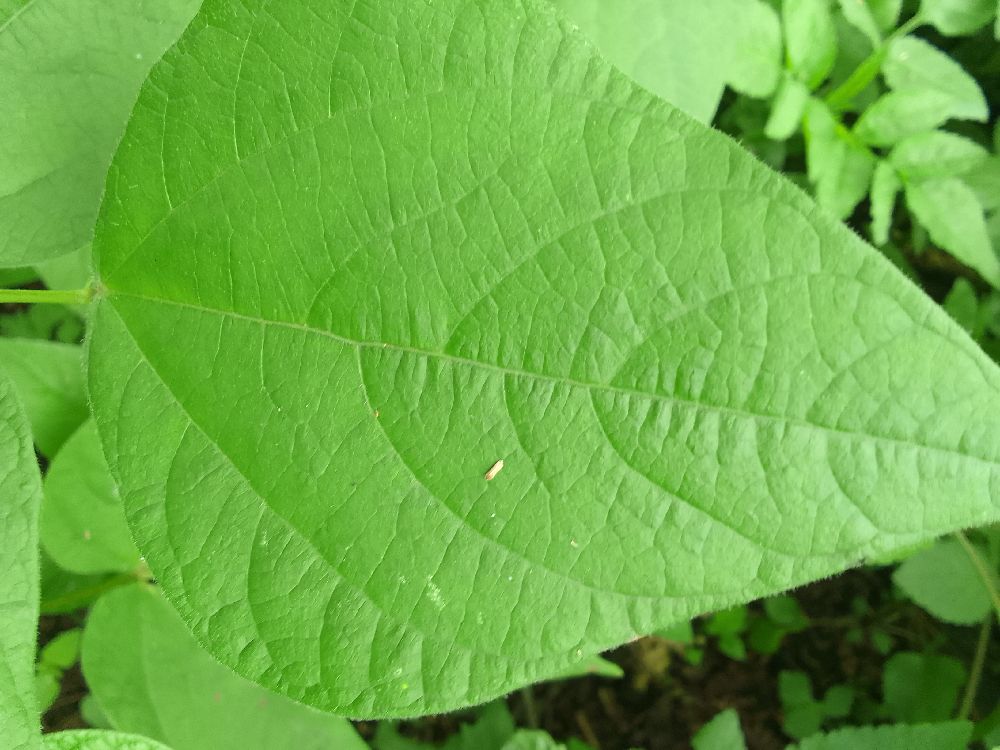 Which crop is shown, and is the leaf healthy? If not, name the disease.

common bean, healthy
